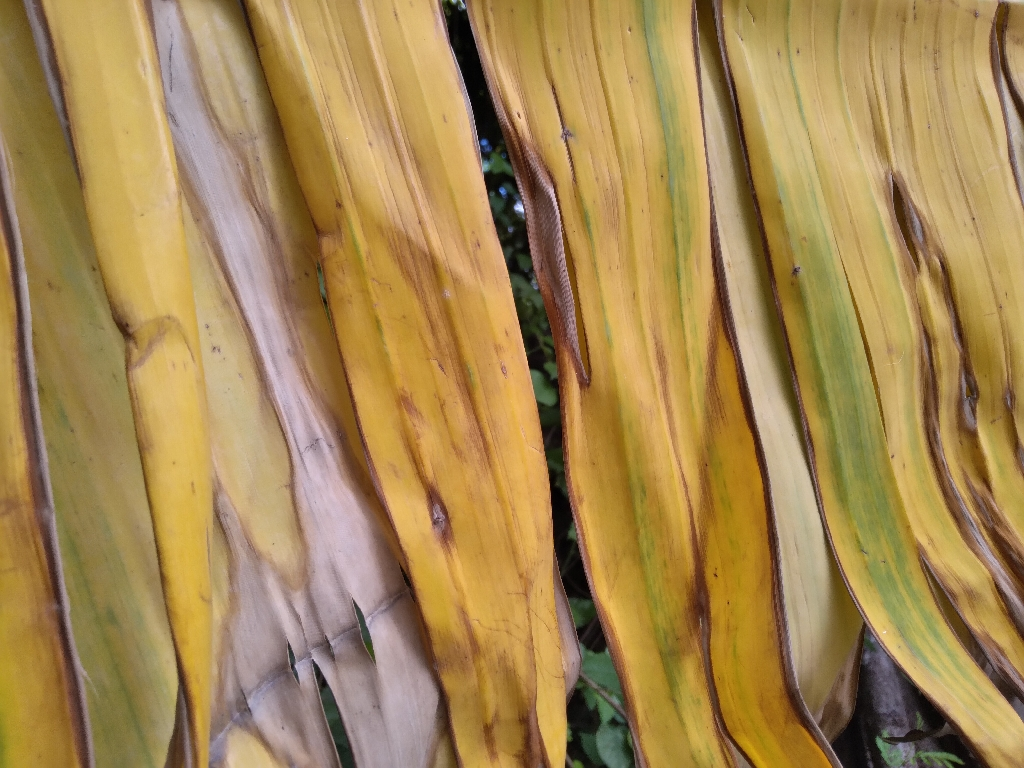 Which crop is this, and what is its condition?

banana, fusarium wilt race 1
